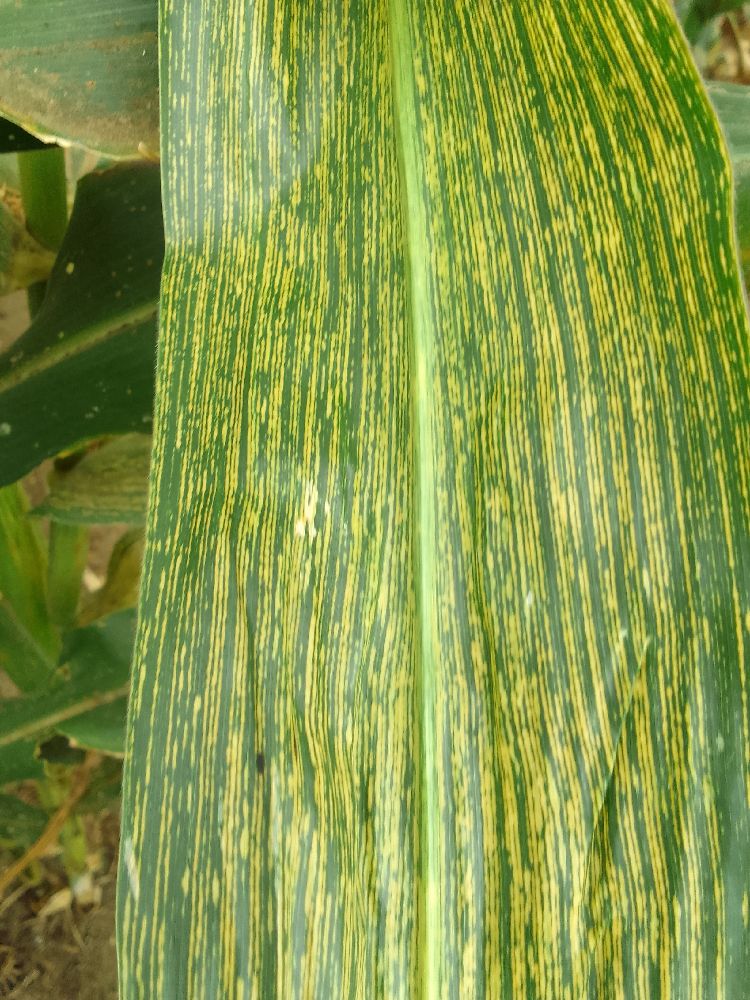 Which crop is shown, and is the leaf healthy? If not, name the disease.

maize, maize streak virus
